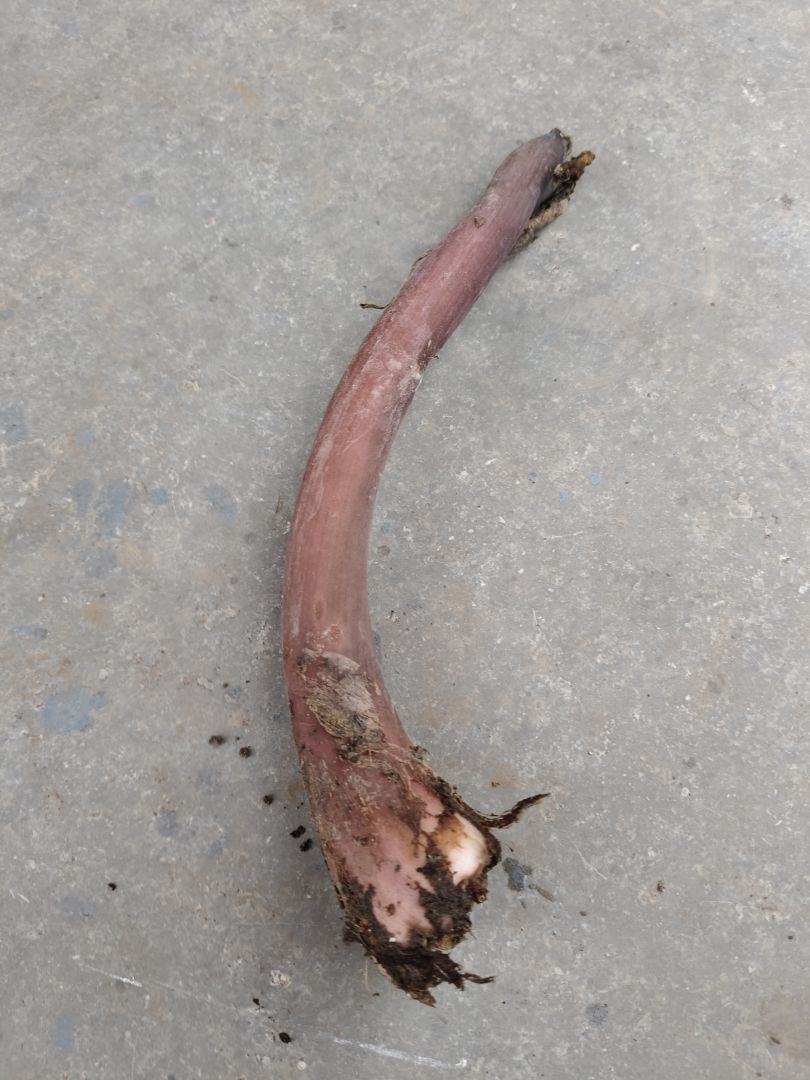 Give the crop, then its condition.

taro, root rot
